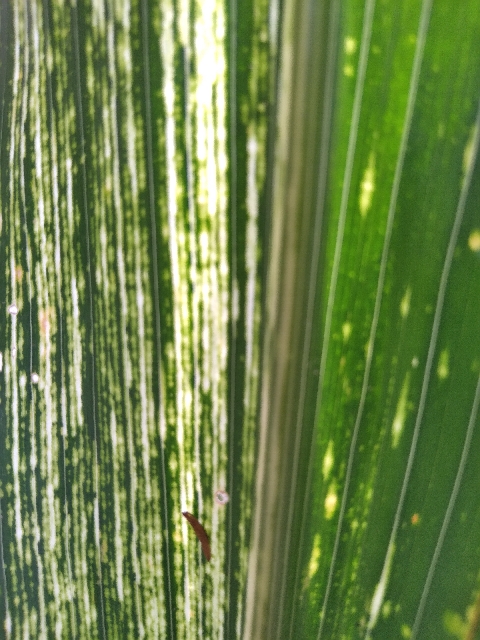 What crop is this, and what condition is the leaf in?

maize, maize streak virus
